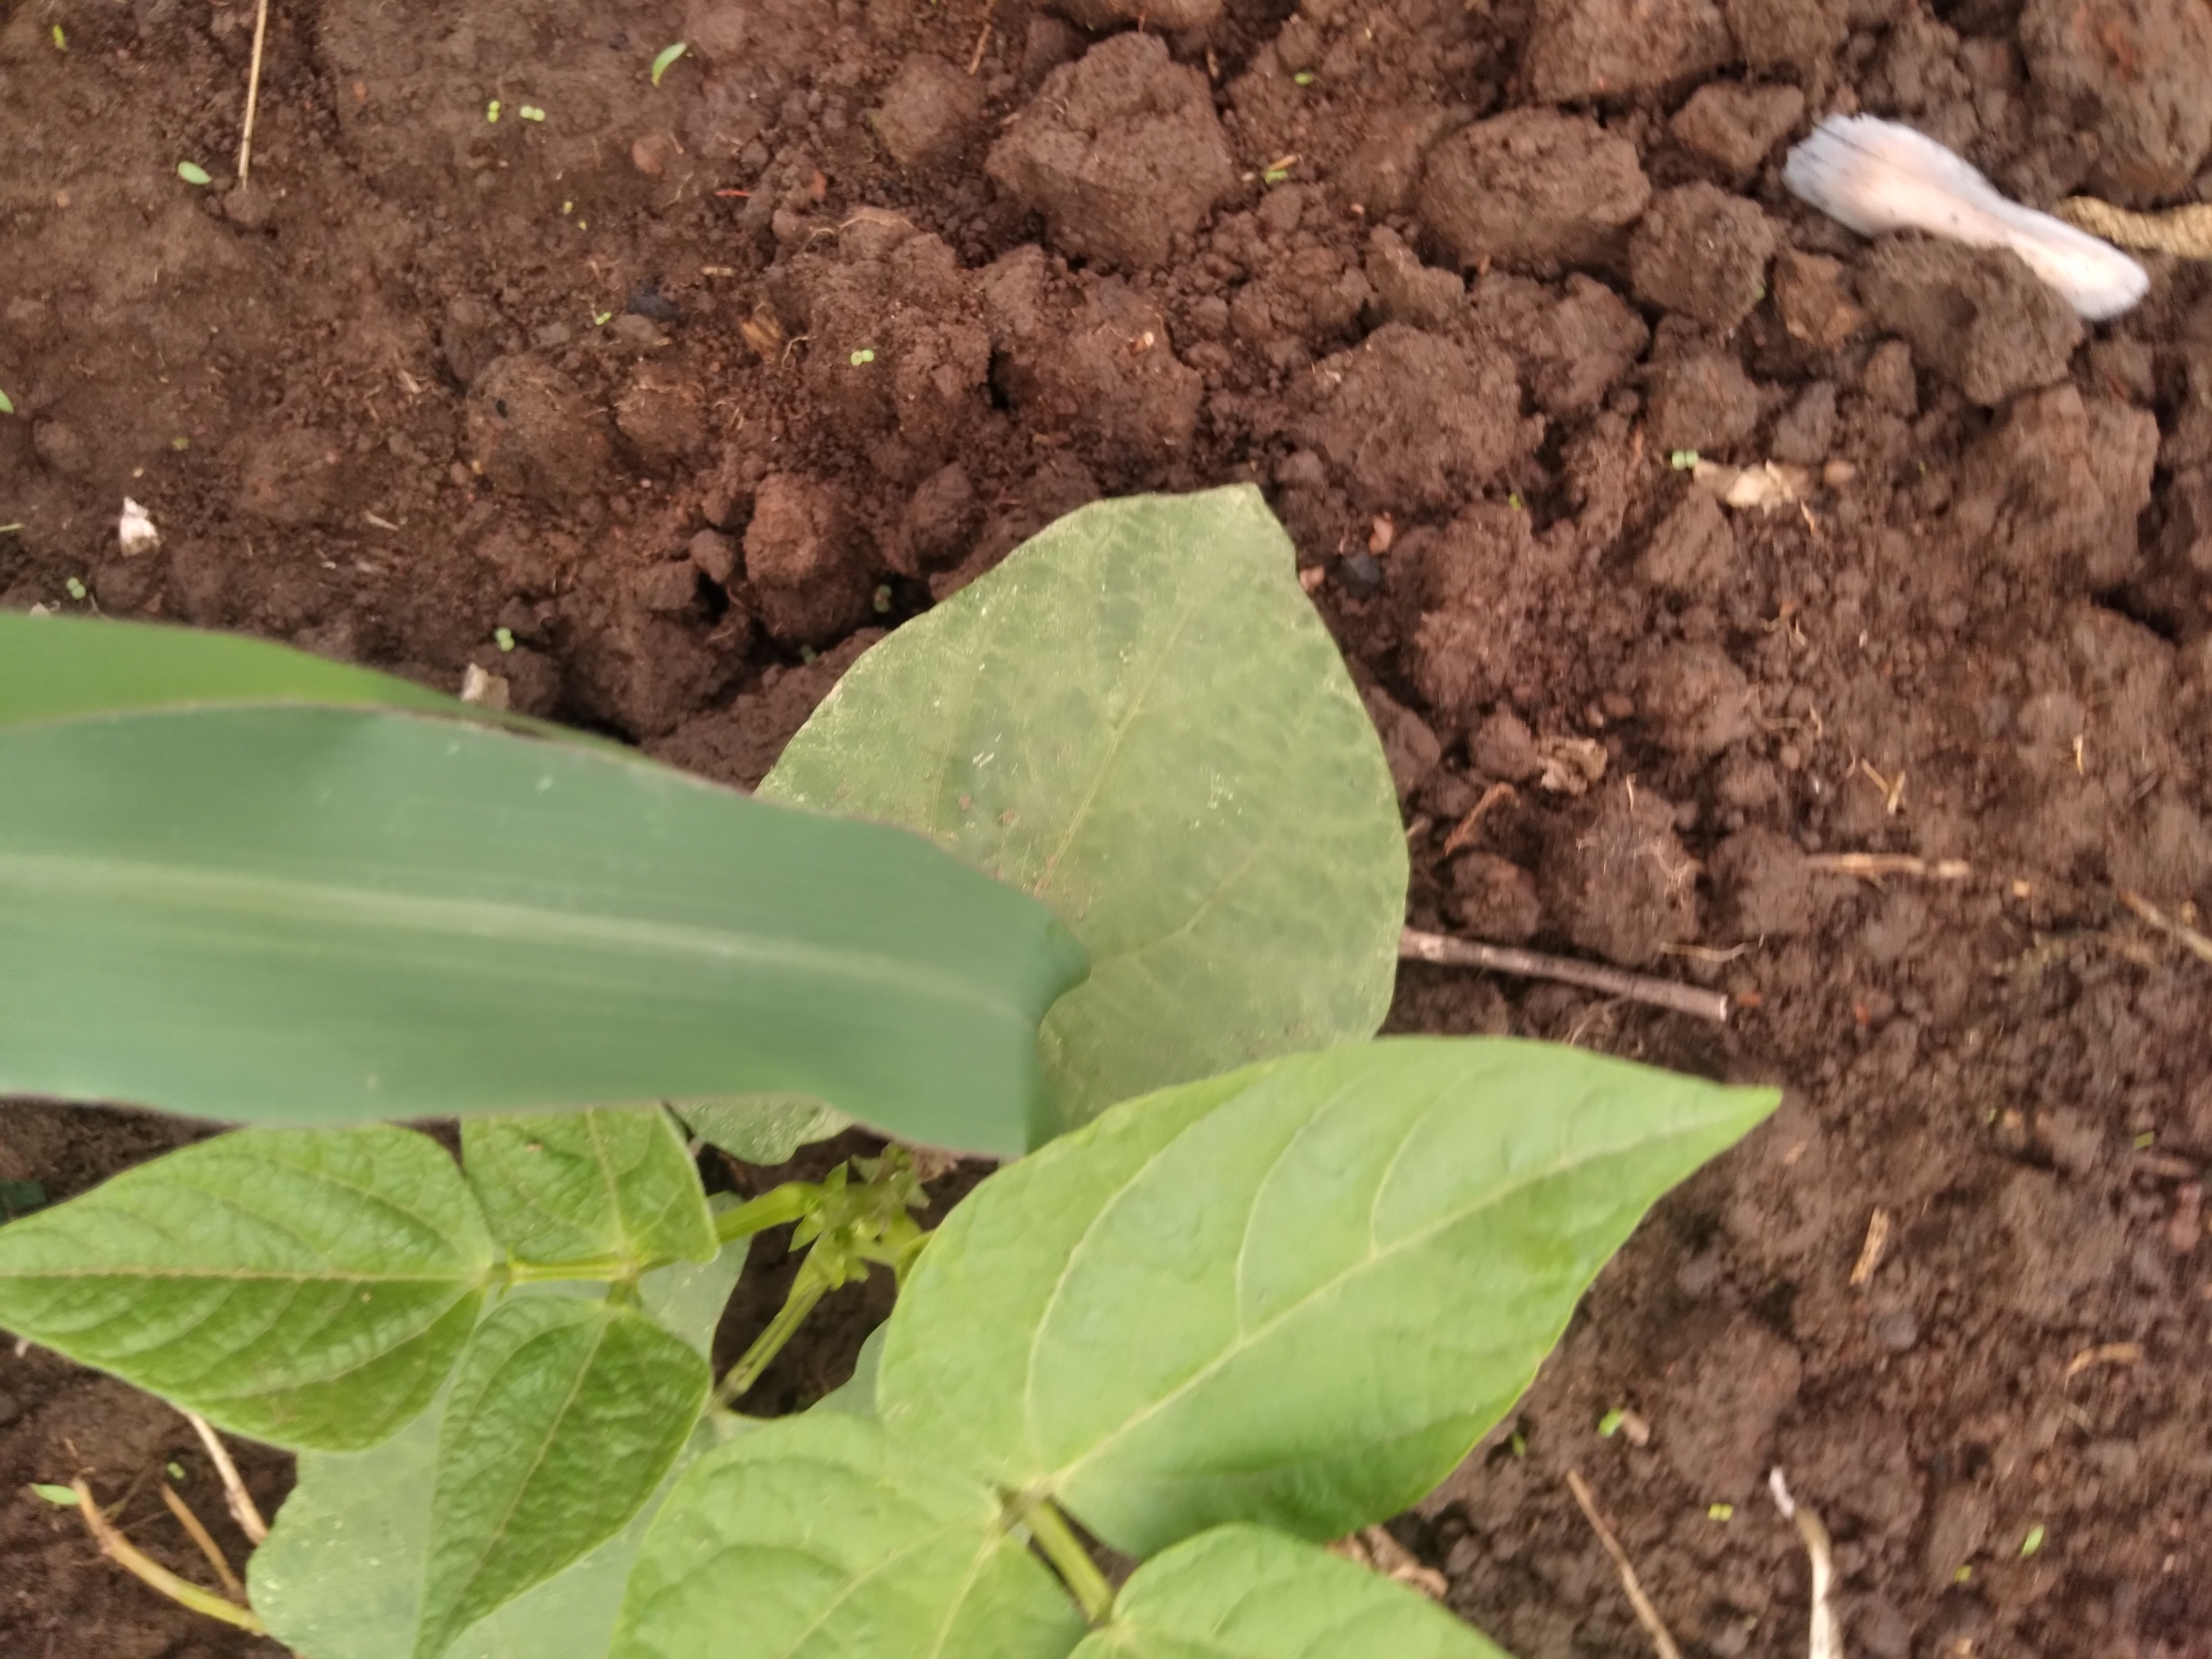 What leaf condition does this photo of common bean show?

healthy
